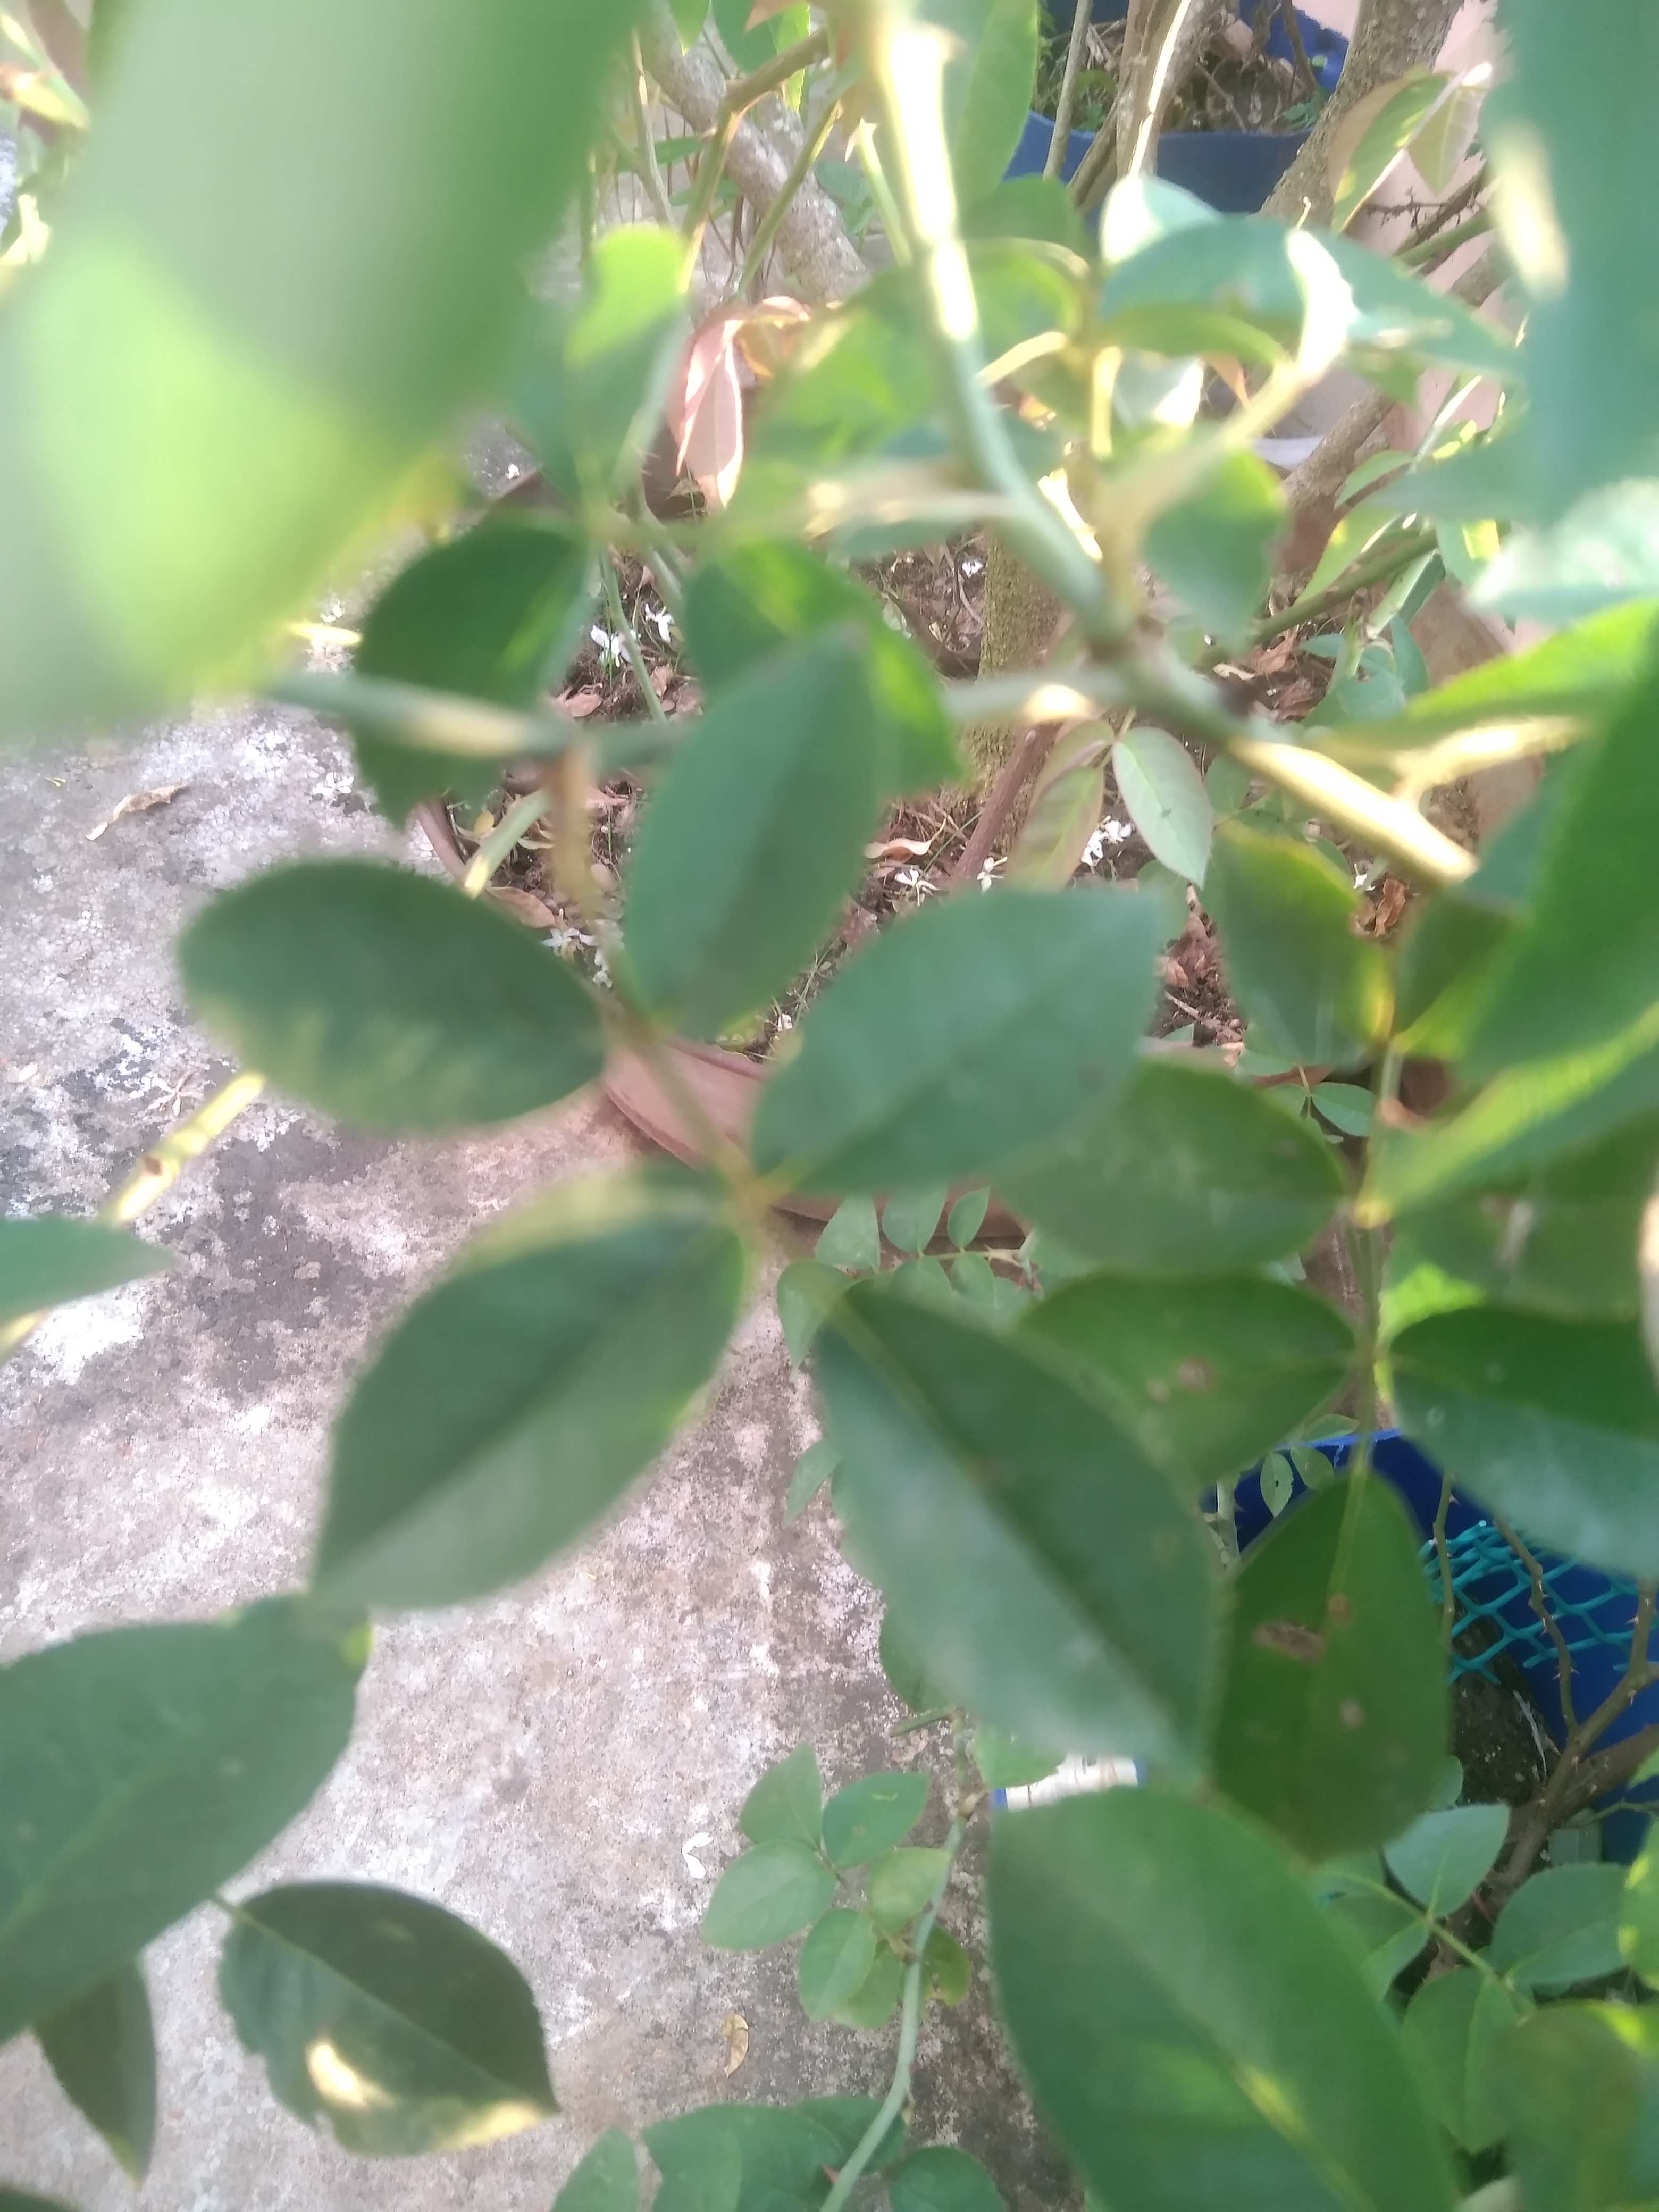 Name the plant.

rose
